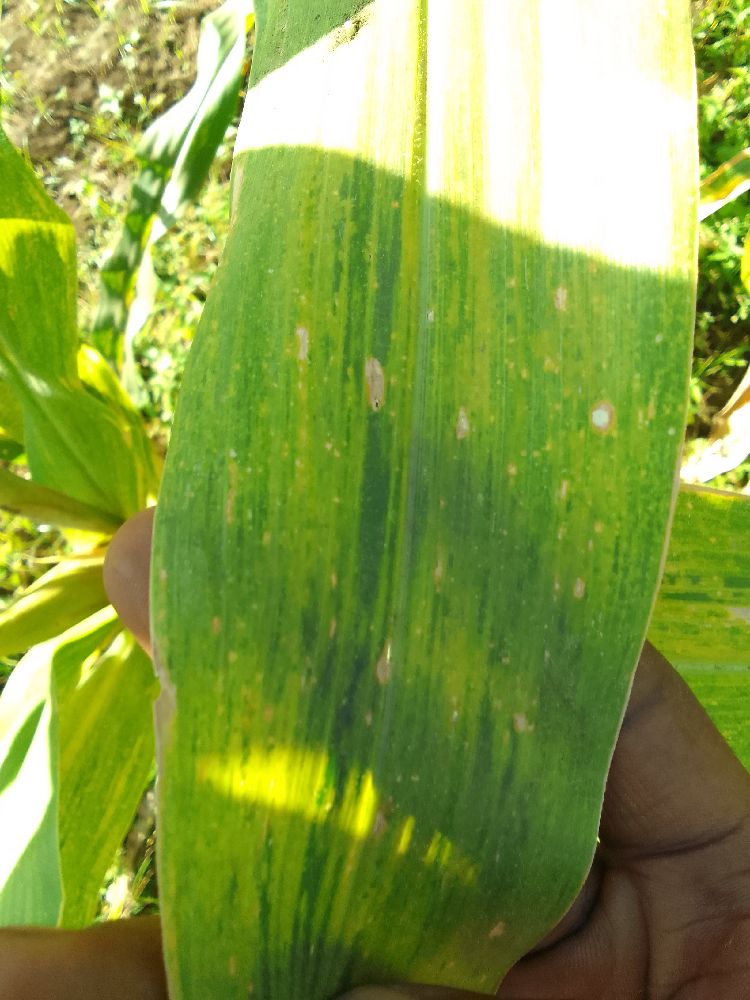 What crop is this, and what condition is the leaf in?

maize, maize lethal necrosis
